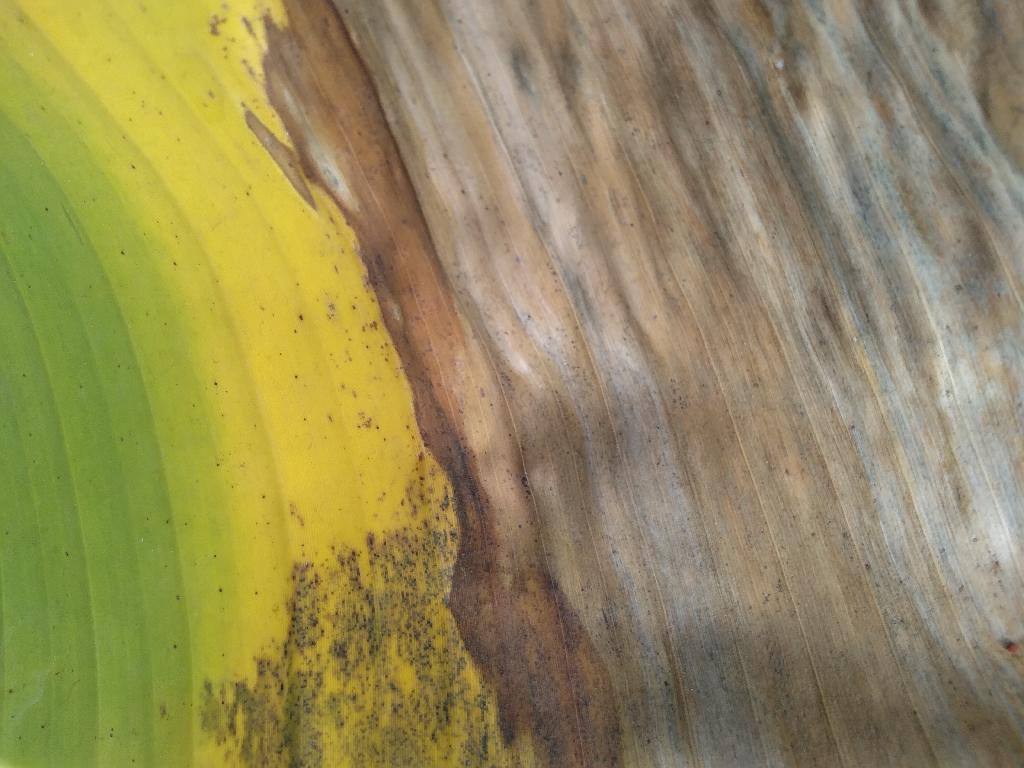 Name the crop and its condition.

banana, black sigatoka
